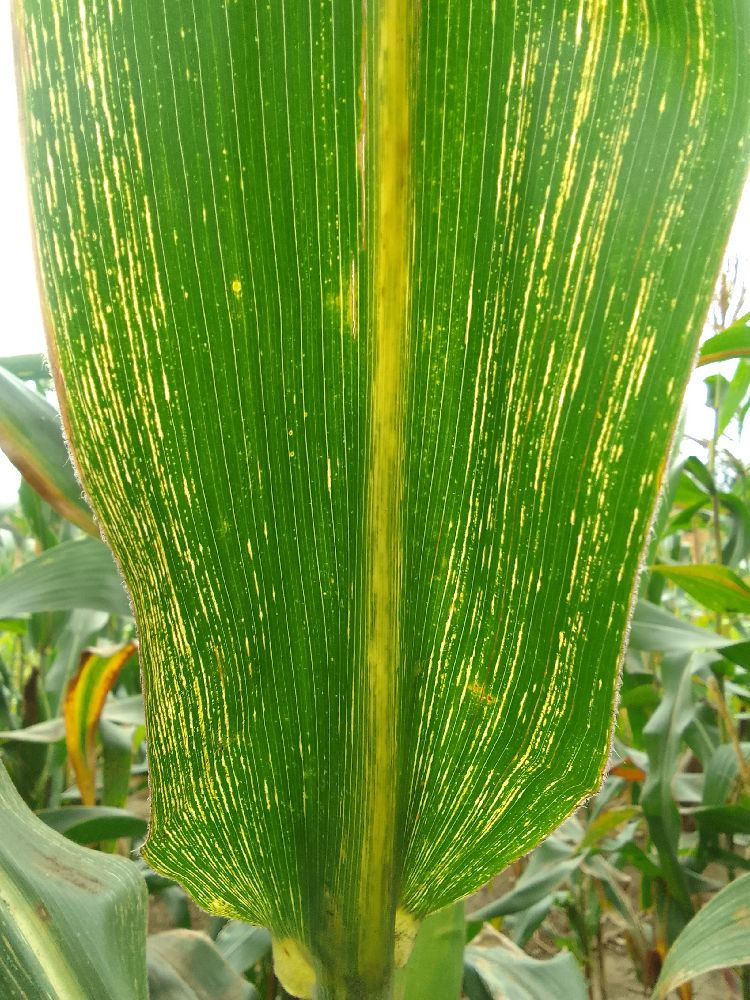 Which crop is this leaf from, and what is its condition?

maize, maize streak virus
